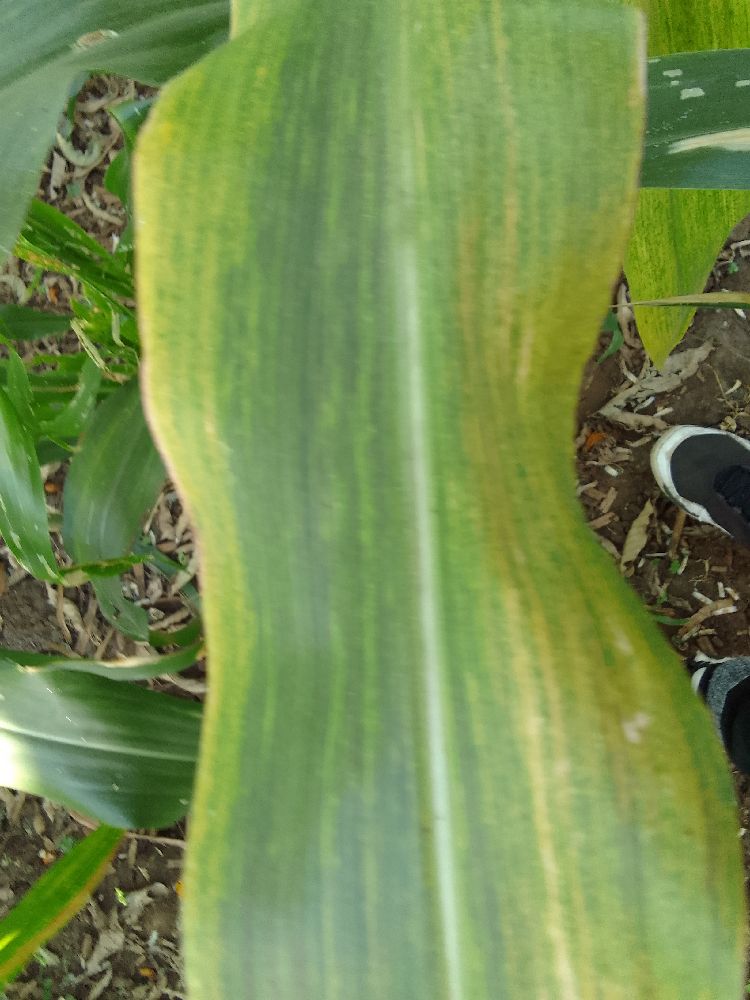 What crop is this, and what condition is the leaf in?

maize, maize lethal necrosis
